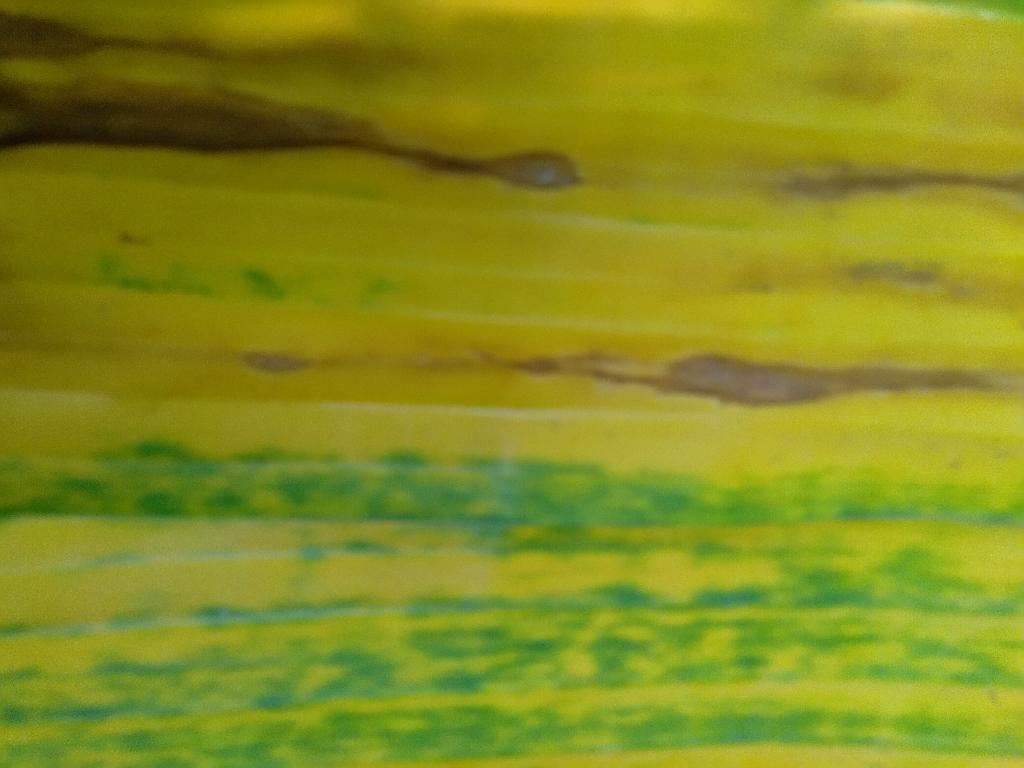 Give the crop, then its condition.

banana, fusarium wilt race 1
